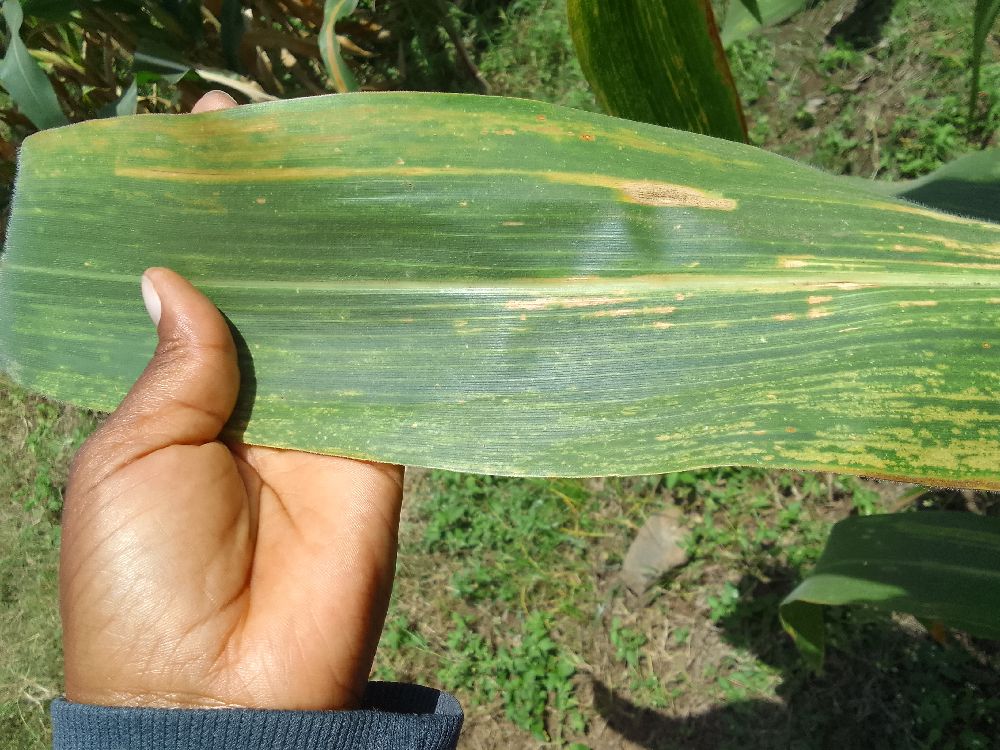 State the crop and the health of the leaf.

maize, maize lethal necrosis
